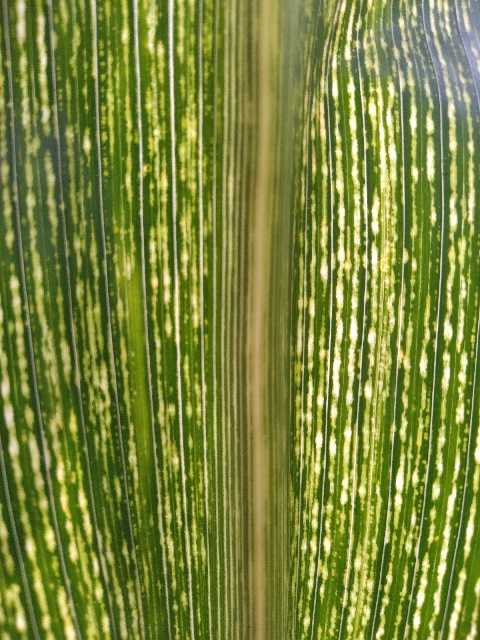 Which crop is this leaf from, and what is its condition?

maize, maize streak virus
